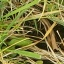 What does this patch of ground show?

grass
